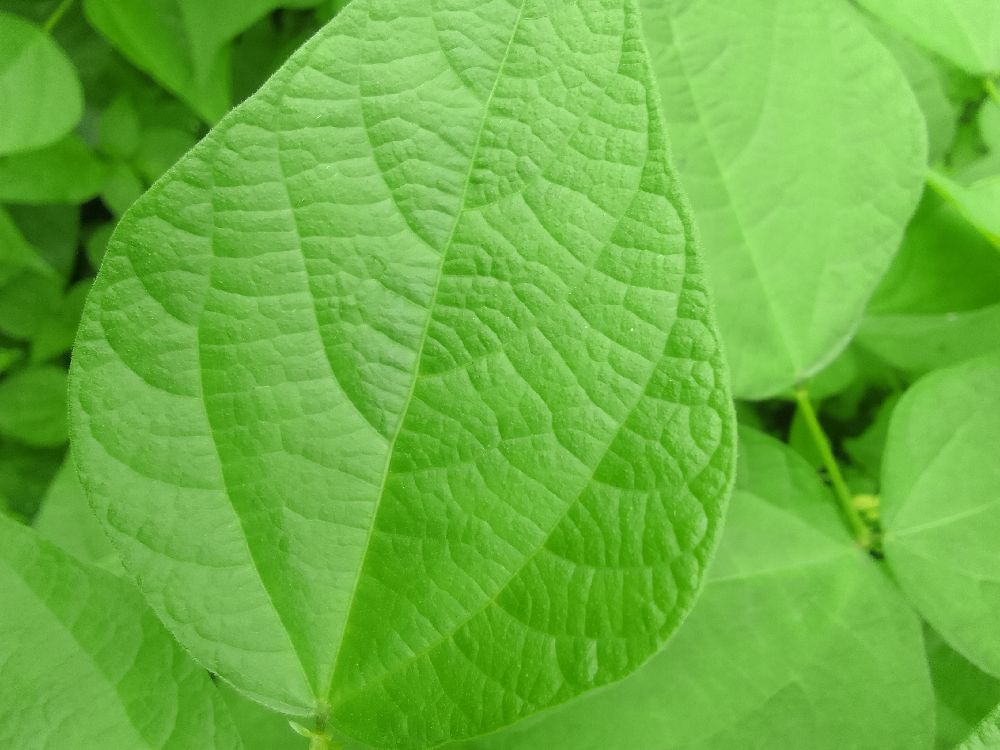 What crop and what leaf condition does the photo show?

common bean, healthy
